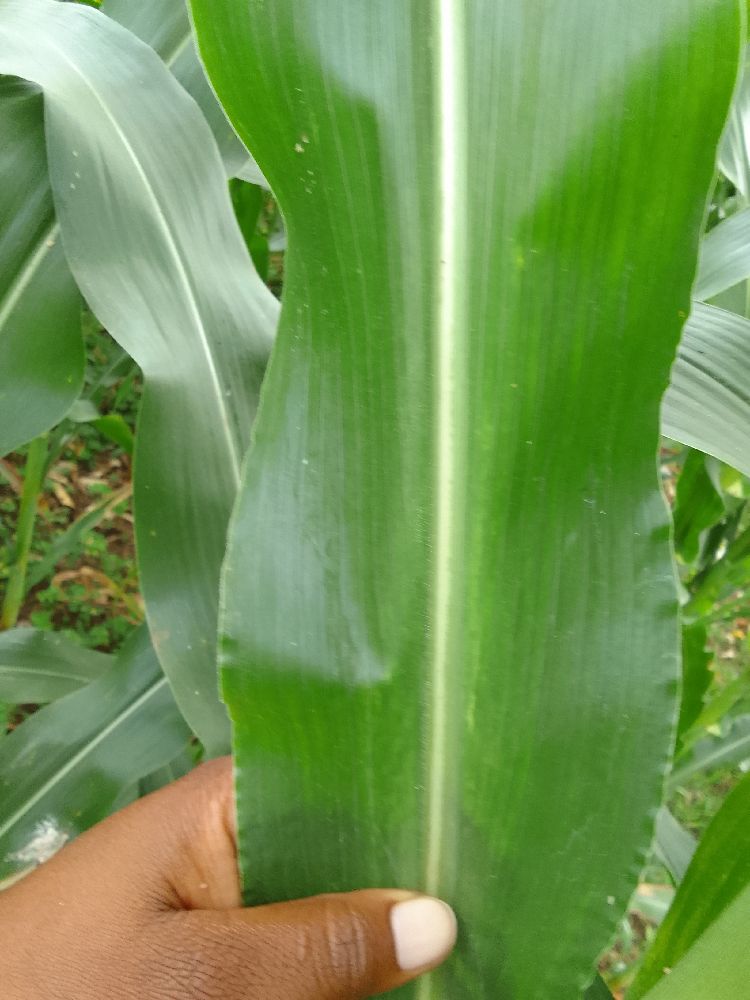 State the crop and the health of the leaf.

maize, healthy
